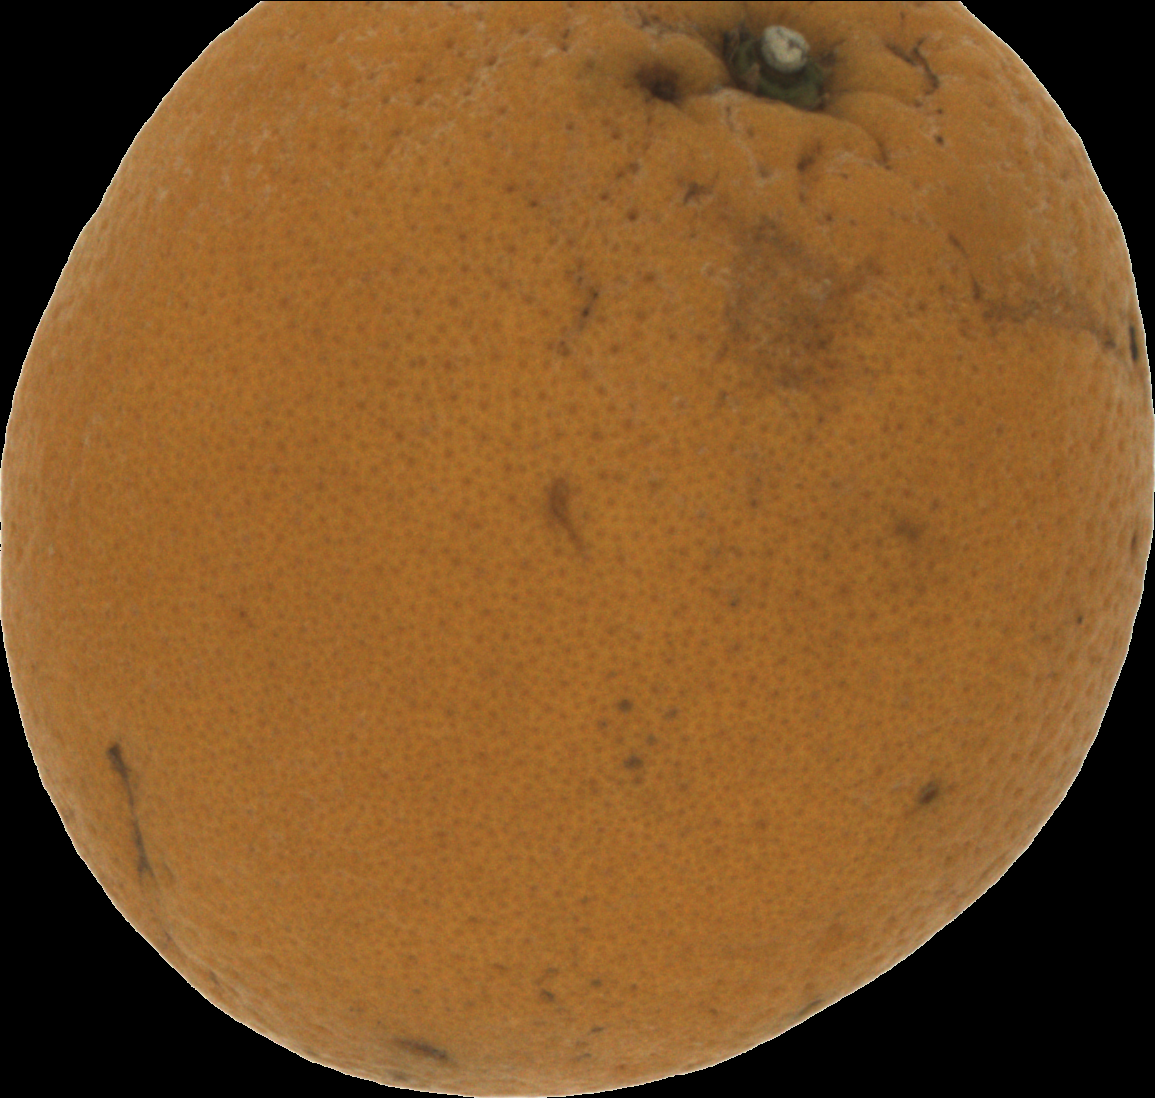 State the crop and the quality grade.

orange, bad
